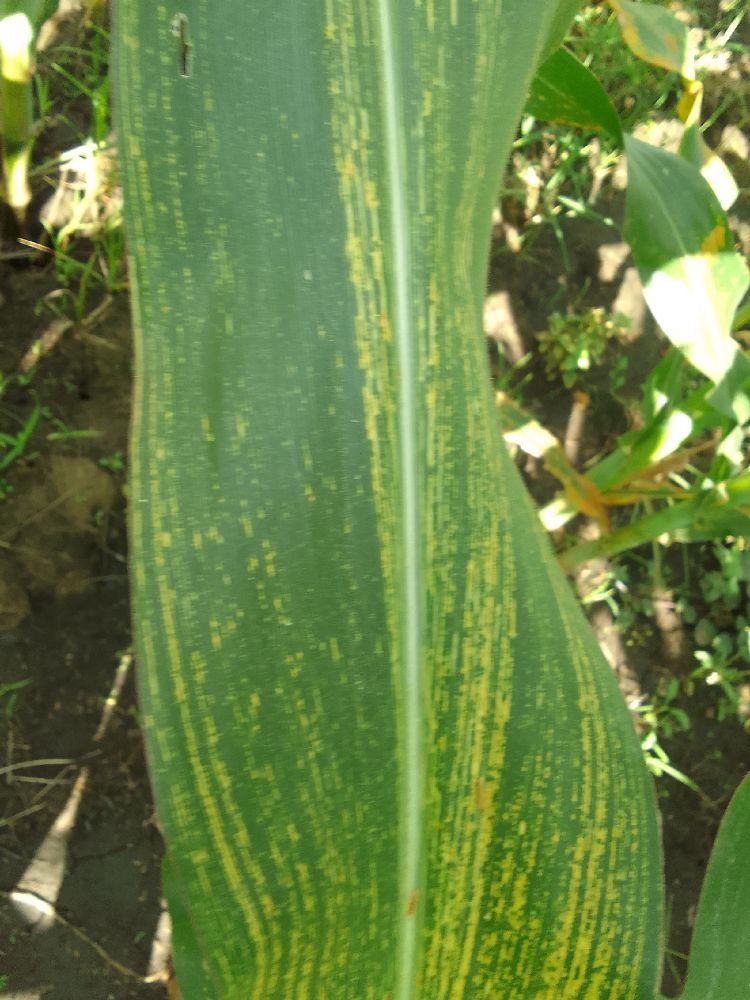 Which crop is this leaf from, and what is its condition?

maize, maize streak virus
